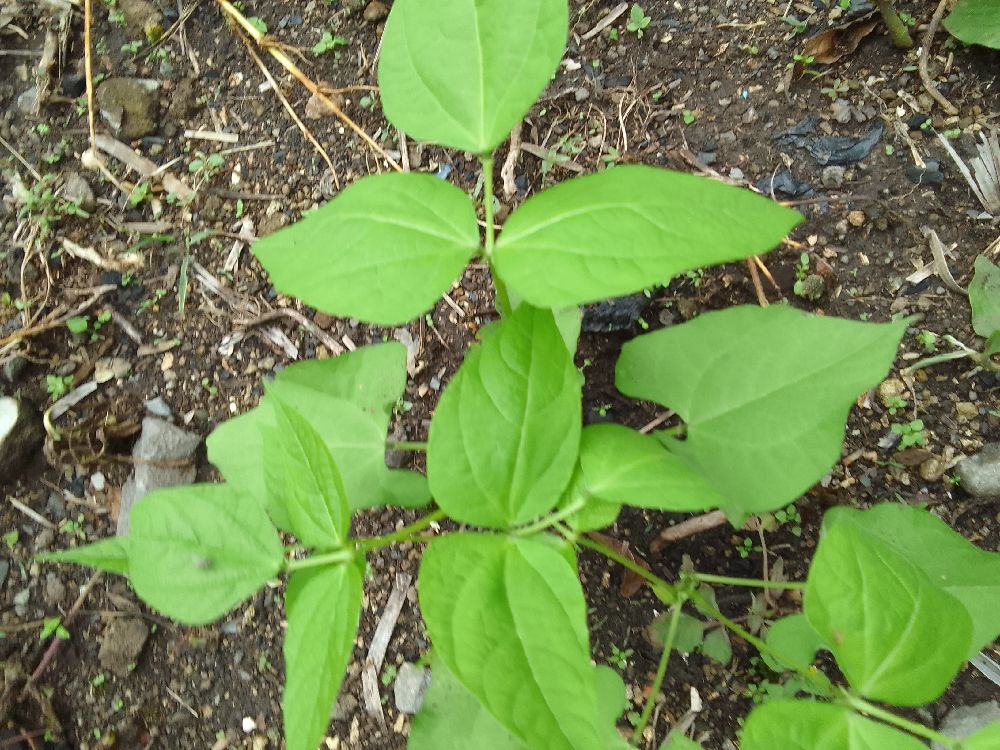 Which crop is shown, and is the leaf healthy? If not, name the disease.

common bean, healthy
